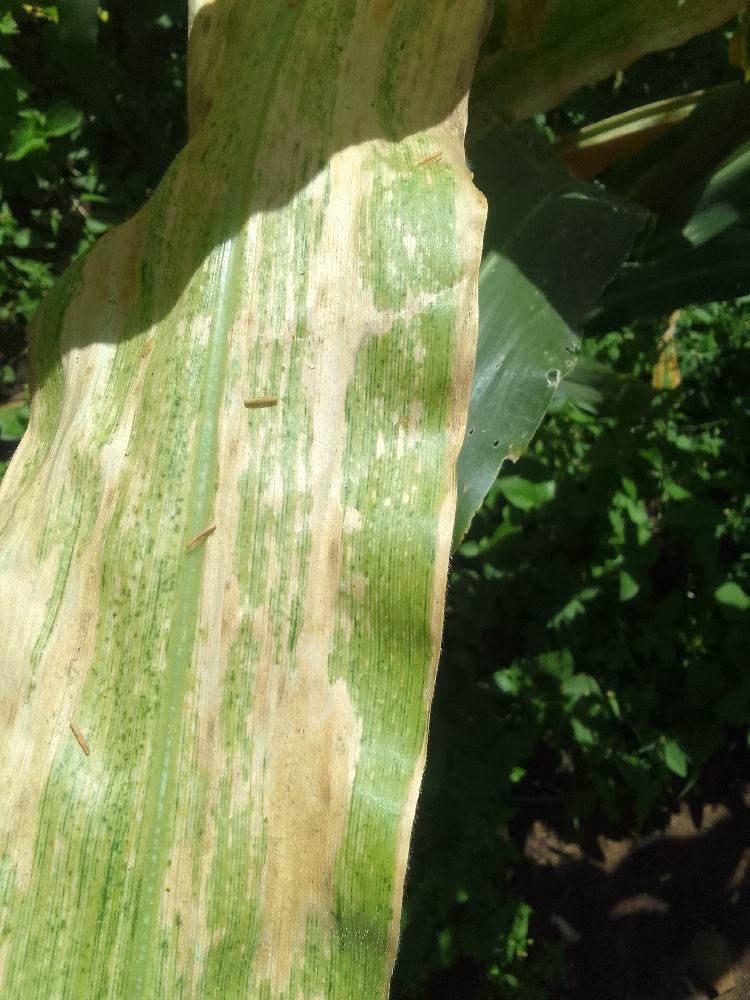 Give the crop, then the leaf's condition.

maize, maize lethal necrosis
